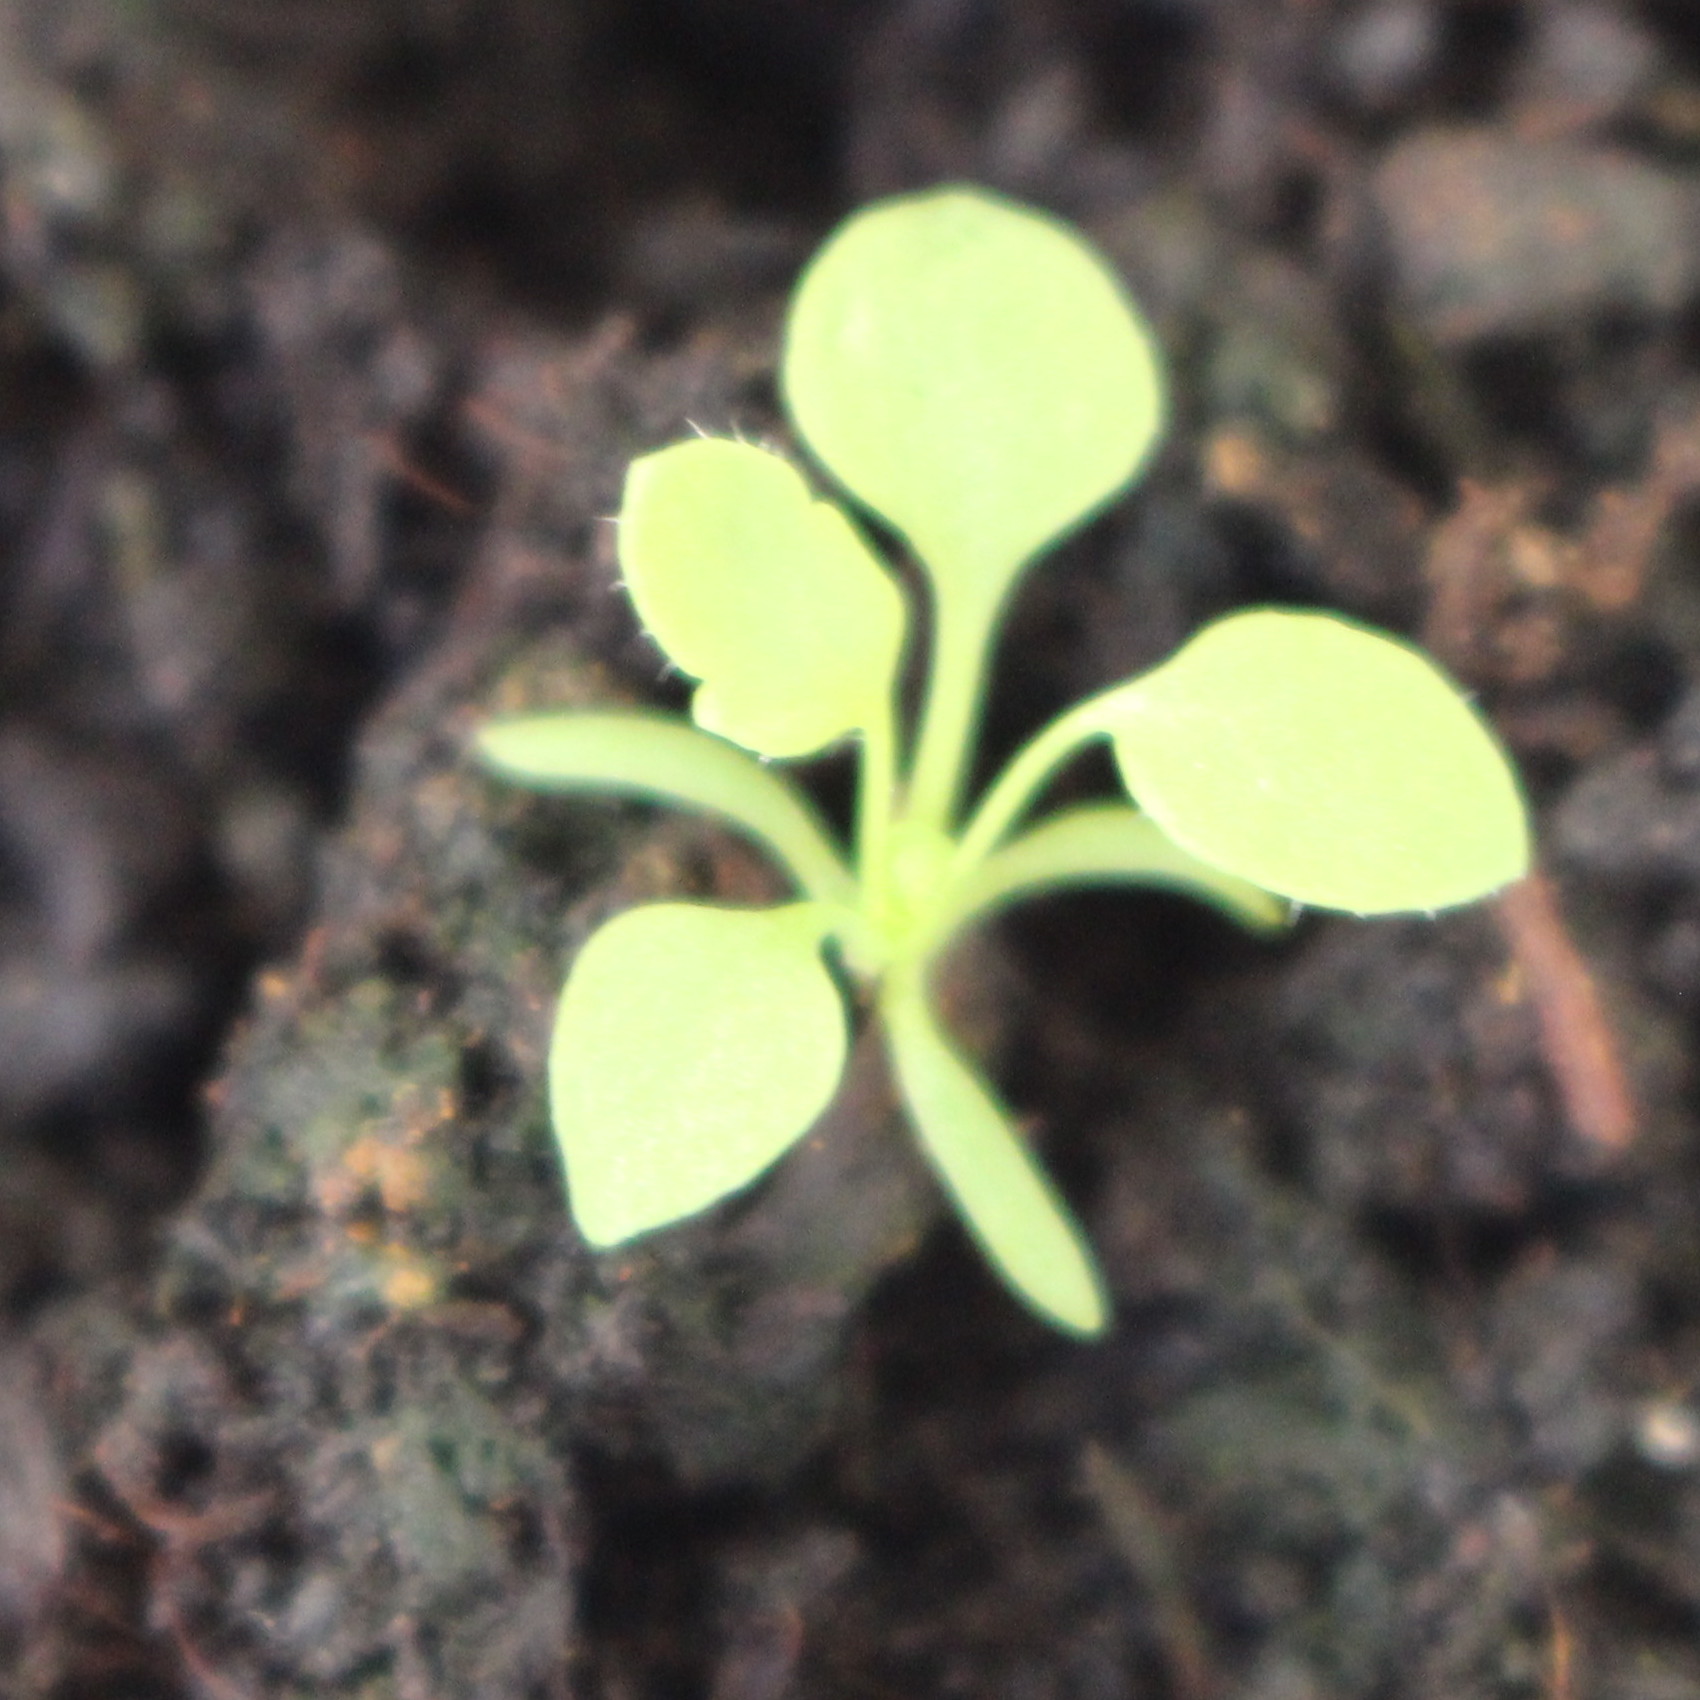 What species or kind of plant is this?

Papaver rhoeas
